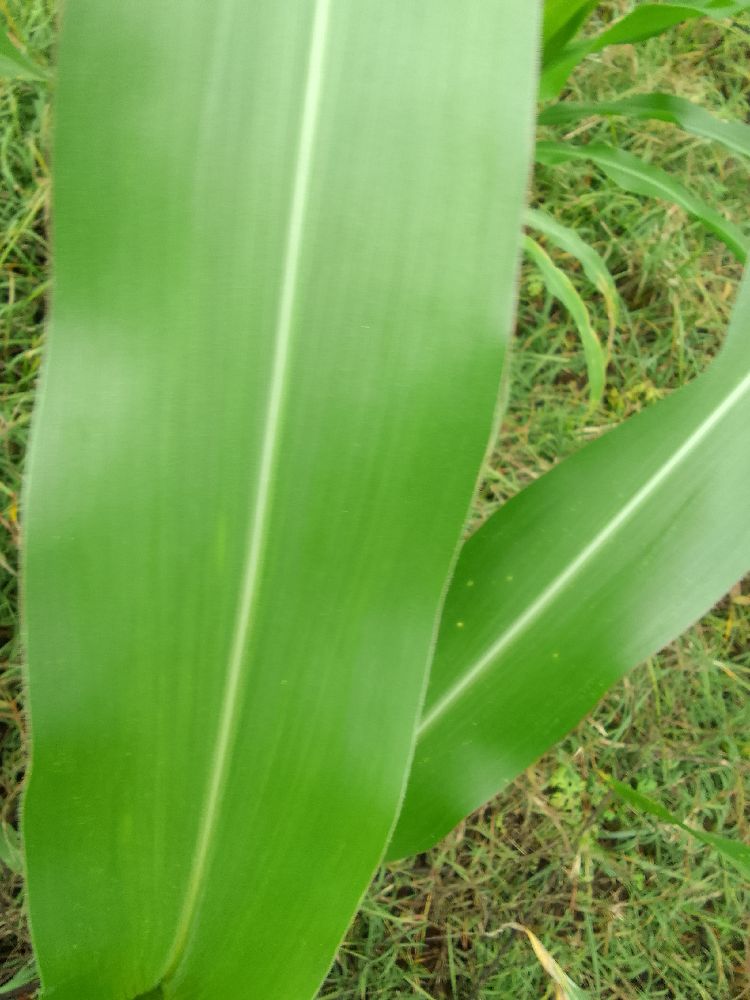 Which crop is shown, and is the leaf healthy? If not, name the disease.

maize, healthy
